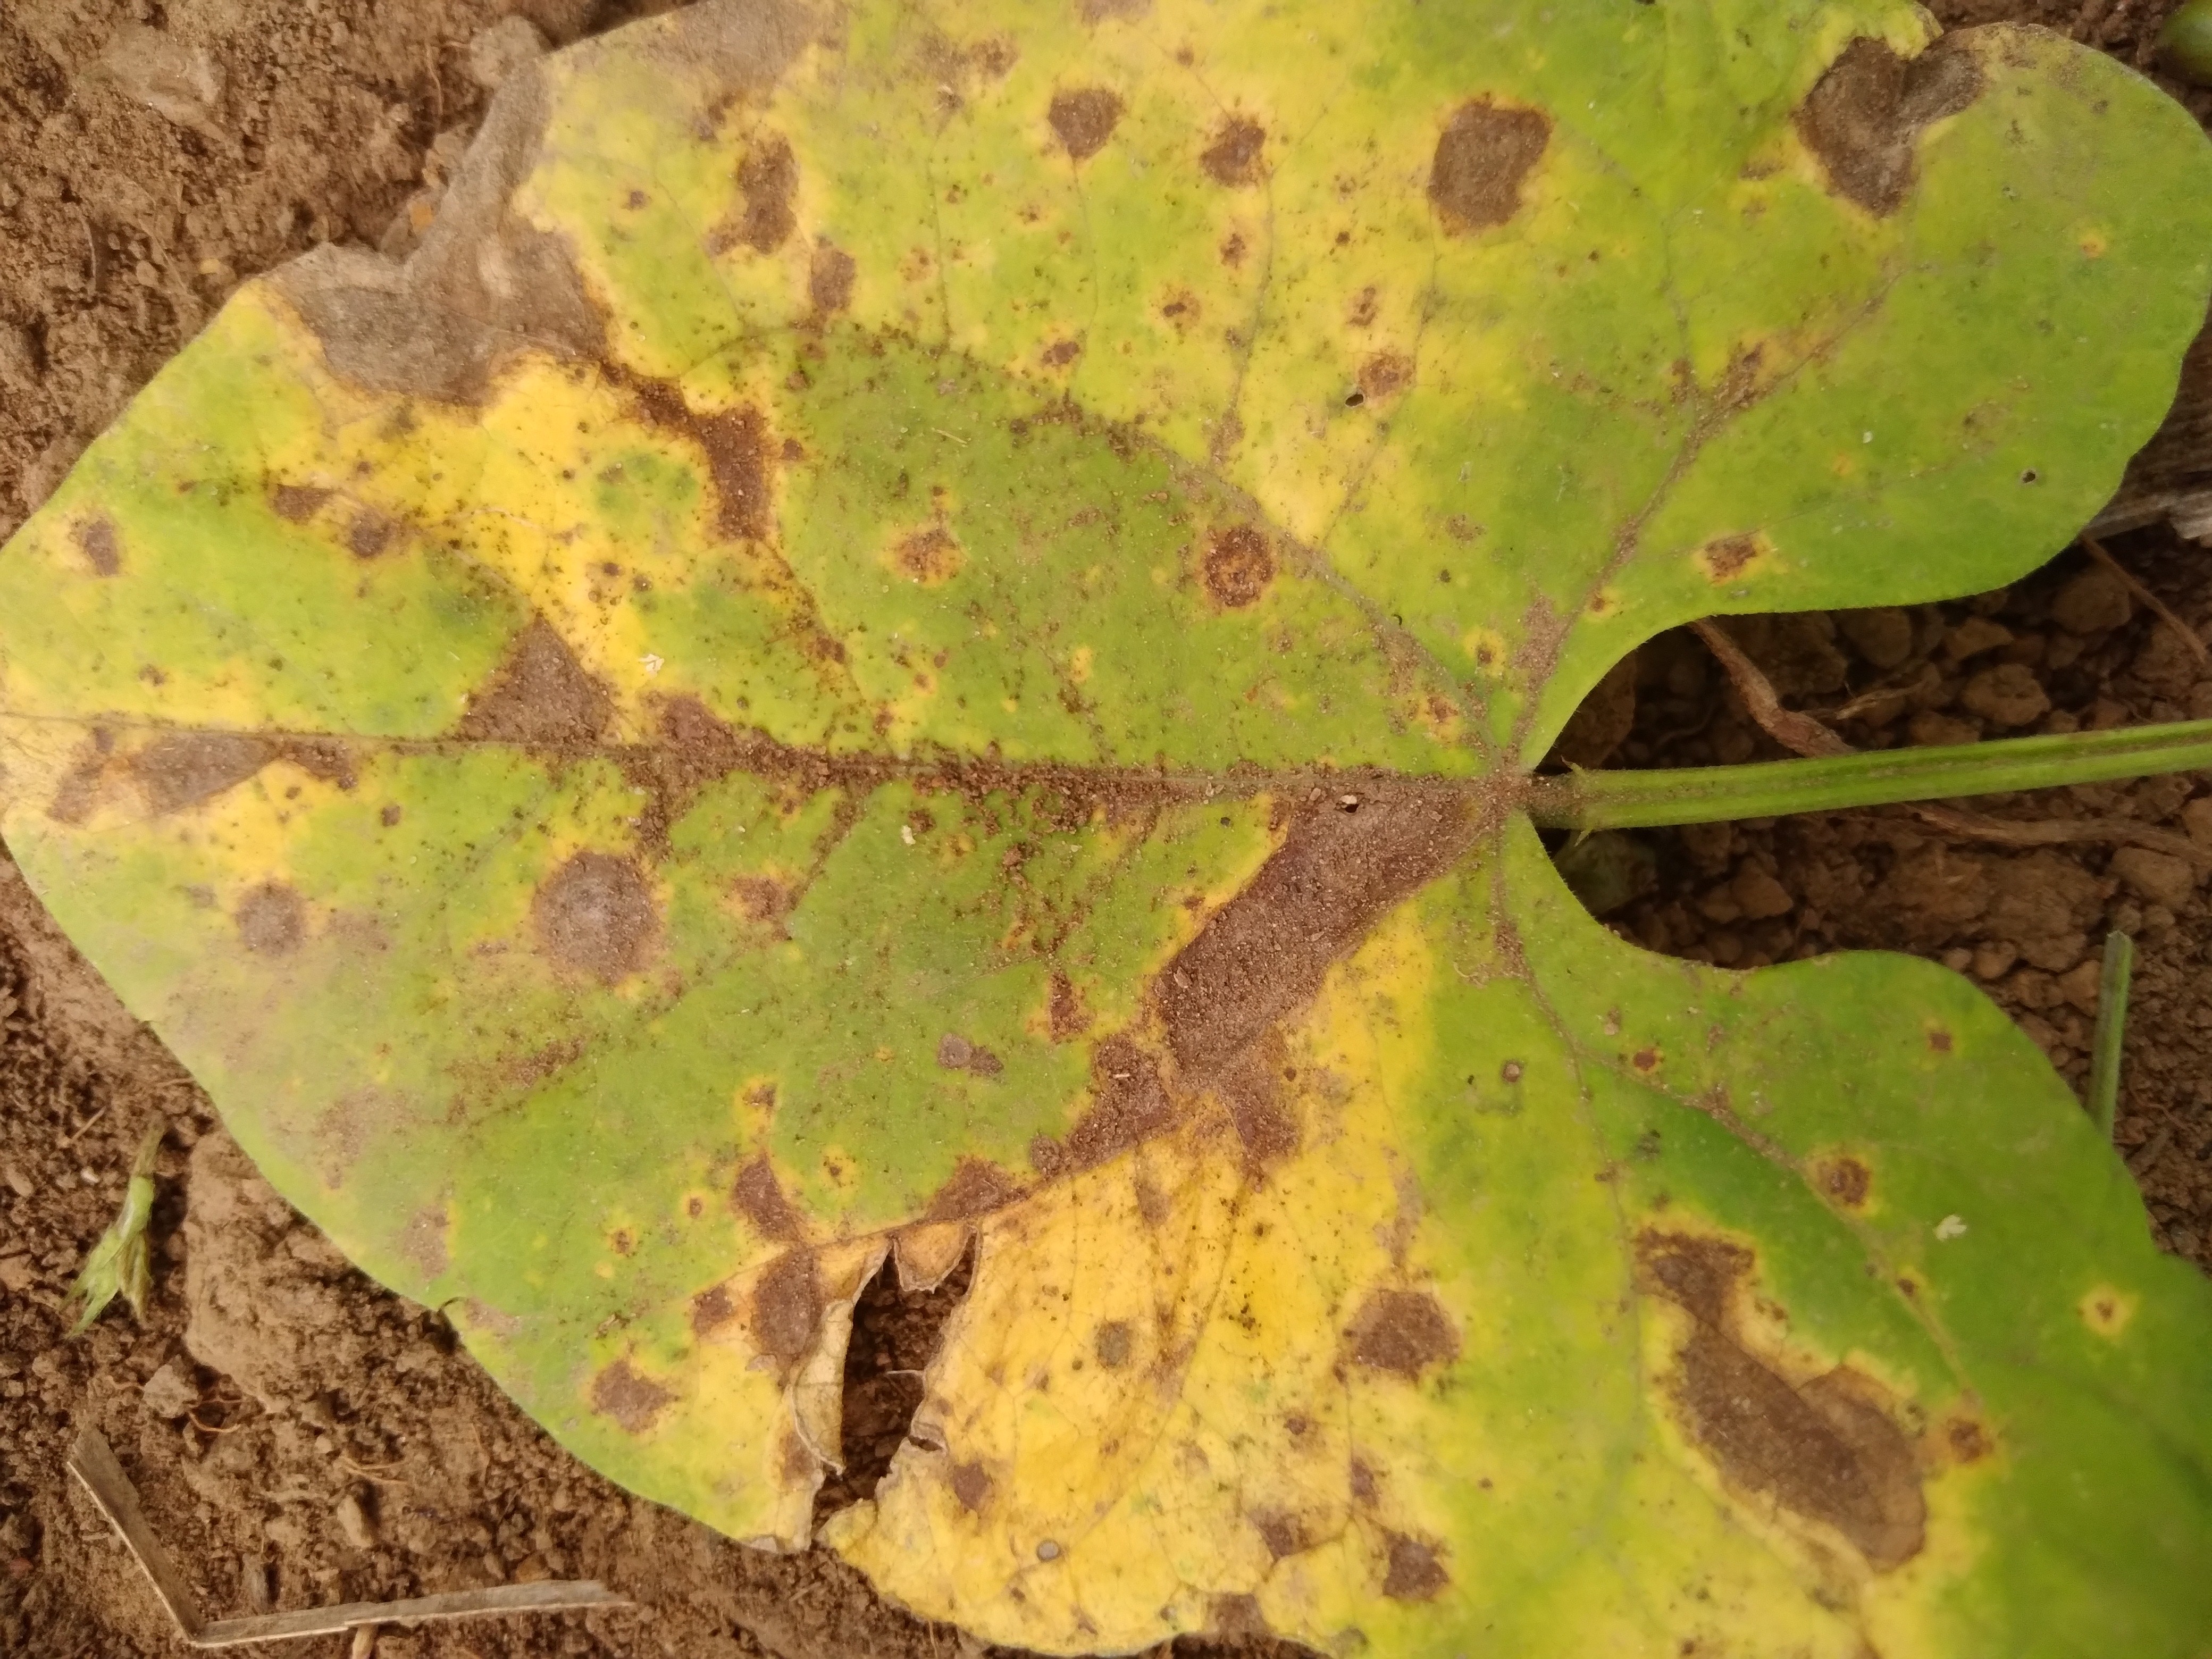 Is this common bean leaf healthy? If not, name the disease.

rust
